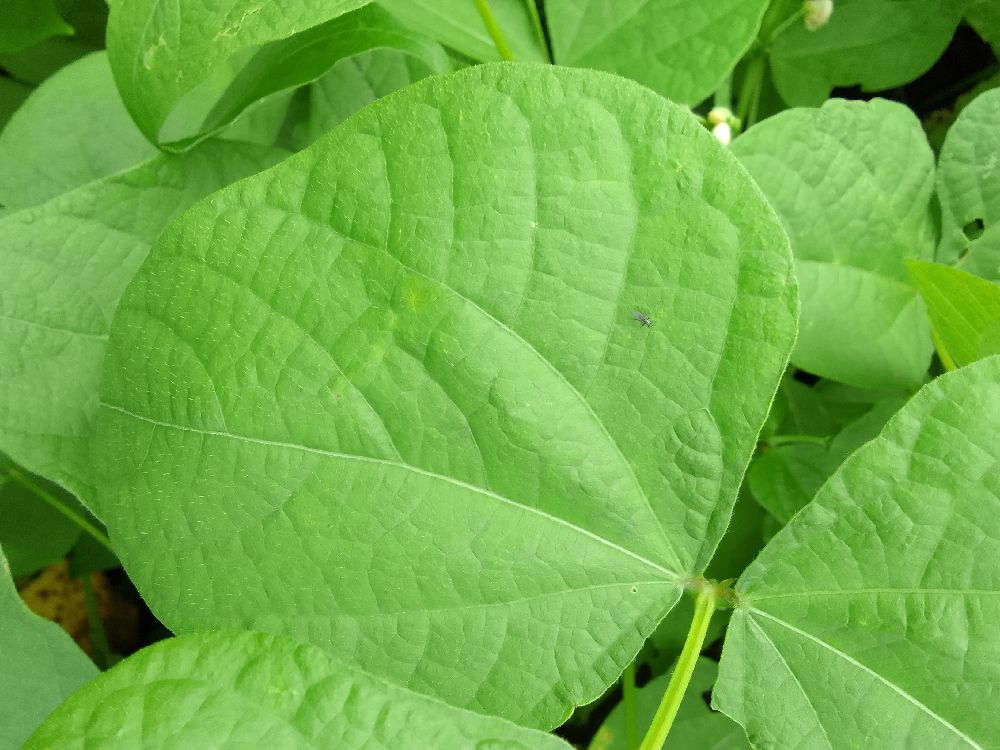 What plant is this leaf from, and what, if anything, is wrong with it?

common bean, healthy
